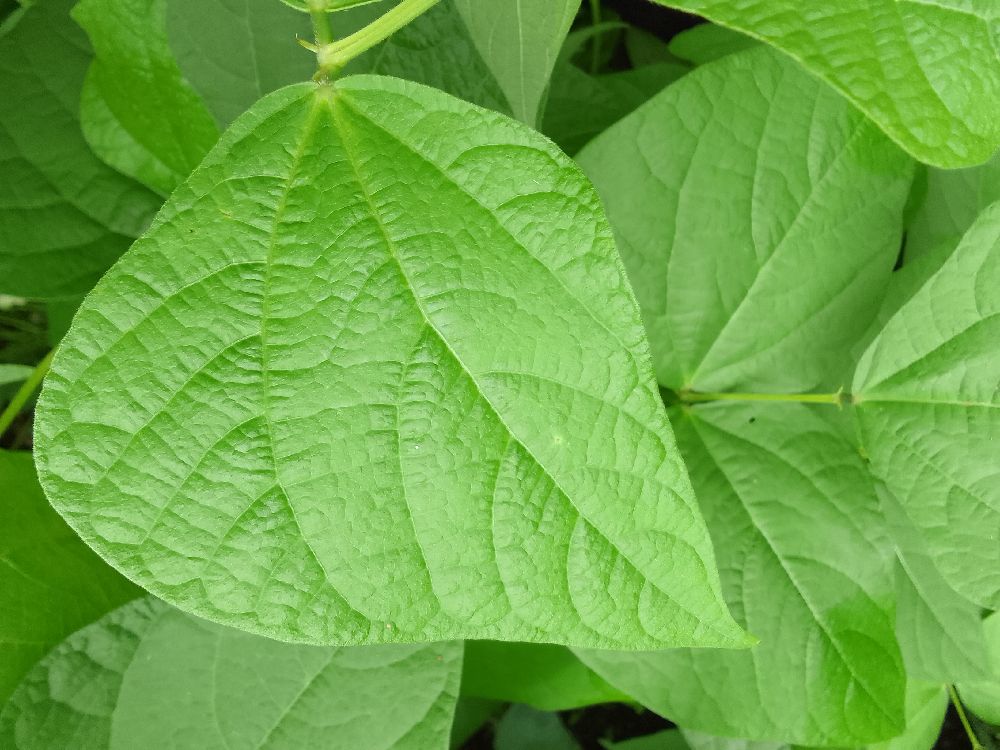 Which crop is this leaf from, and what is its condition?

common bean, healthy
